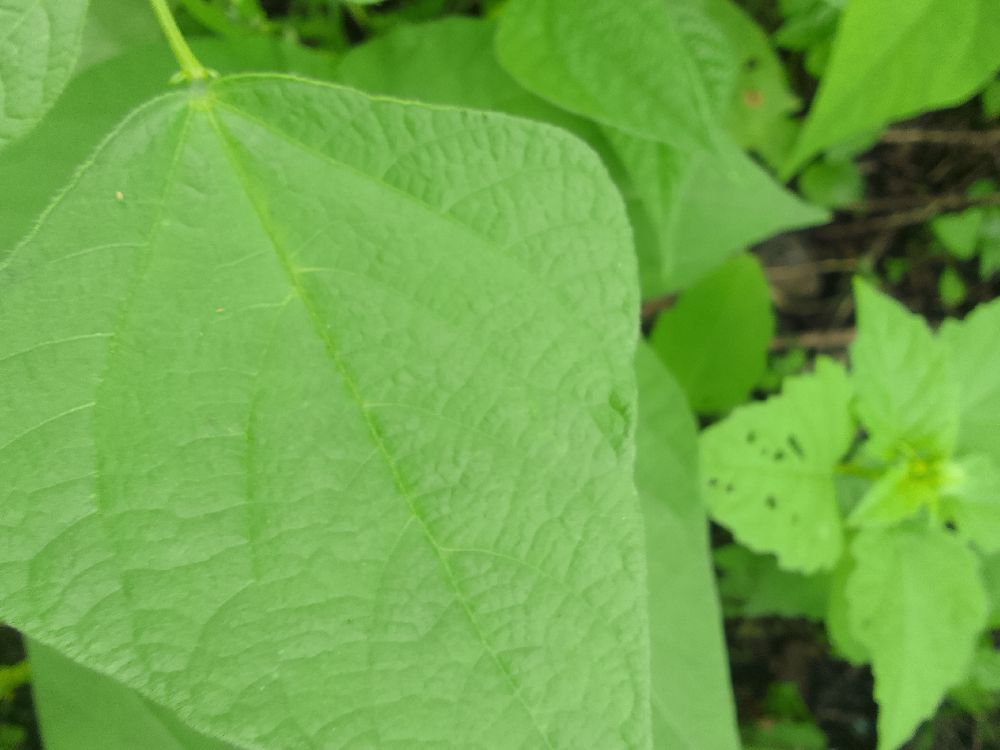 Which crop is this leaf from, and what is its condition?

common bean, healthy
